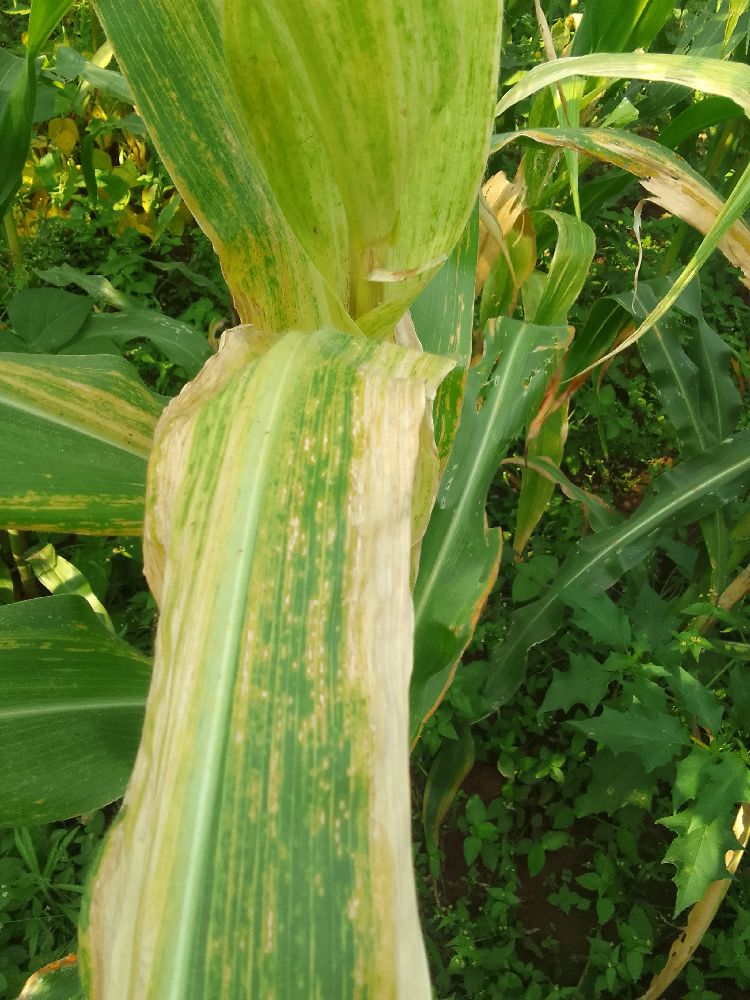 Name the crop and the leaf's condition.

maize, maize lethal necrosis
